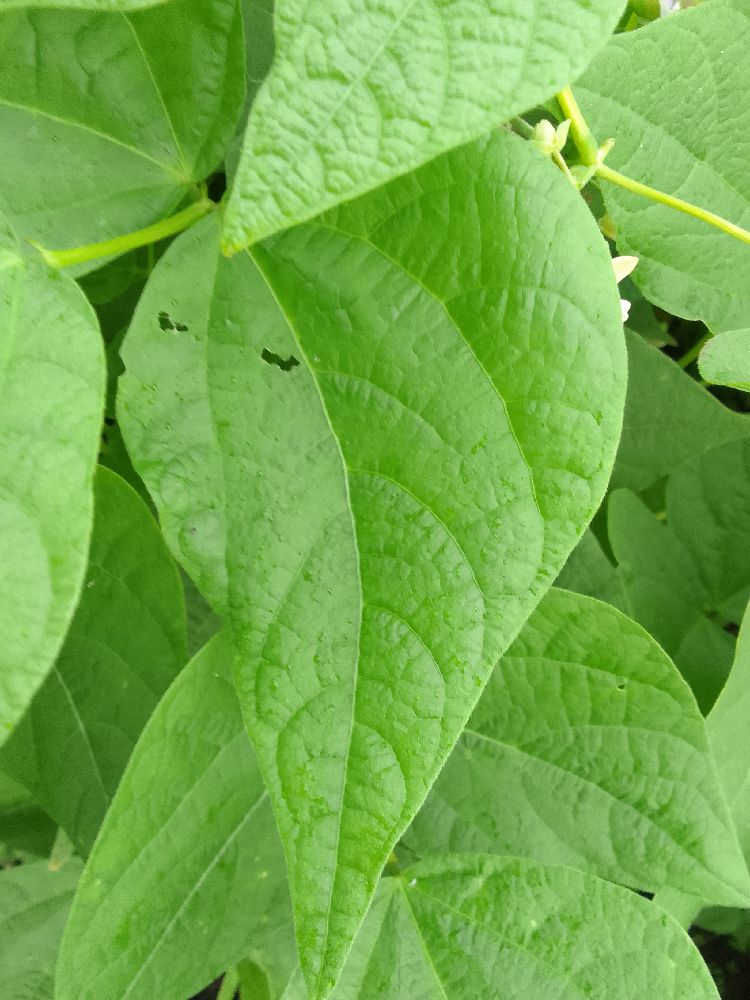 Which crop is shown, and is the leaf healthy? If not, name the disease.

common bean, healthy
